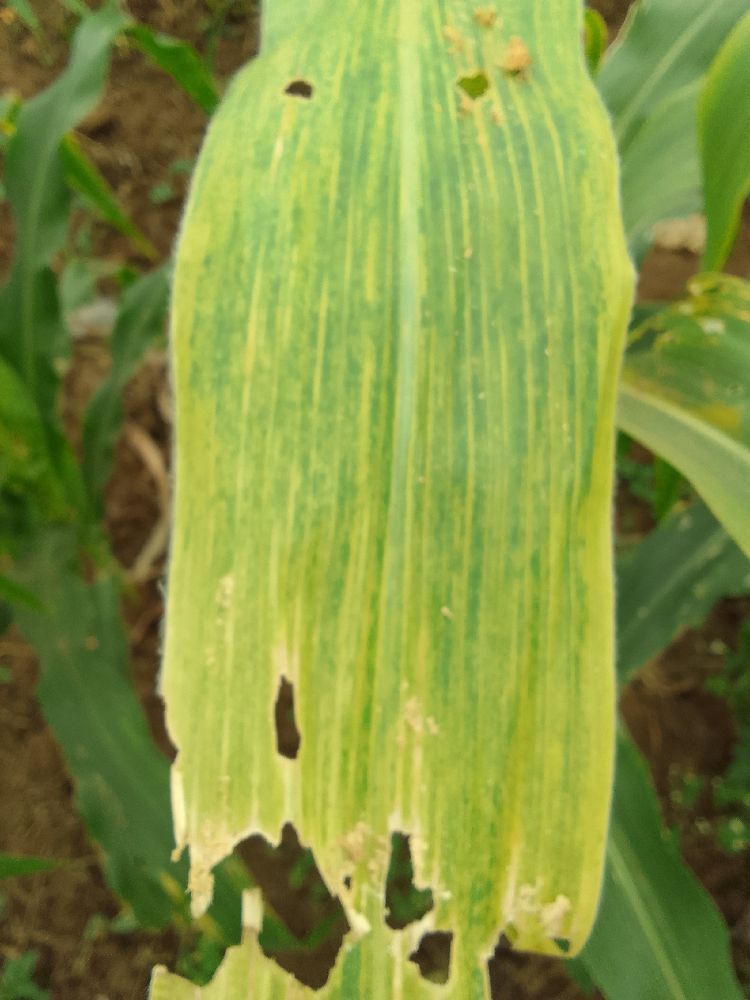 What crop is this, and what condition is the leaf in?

maize, maize lethal necrosis
